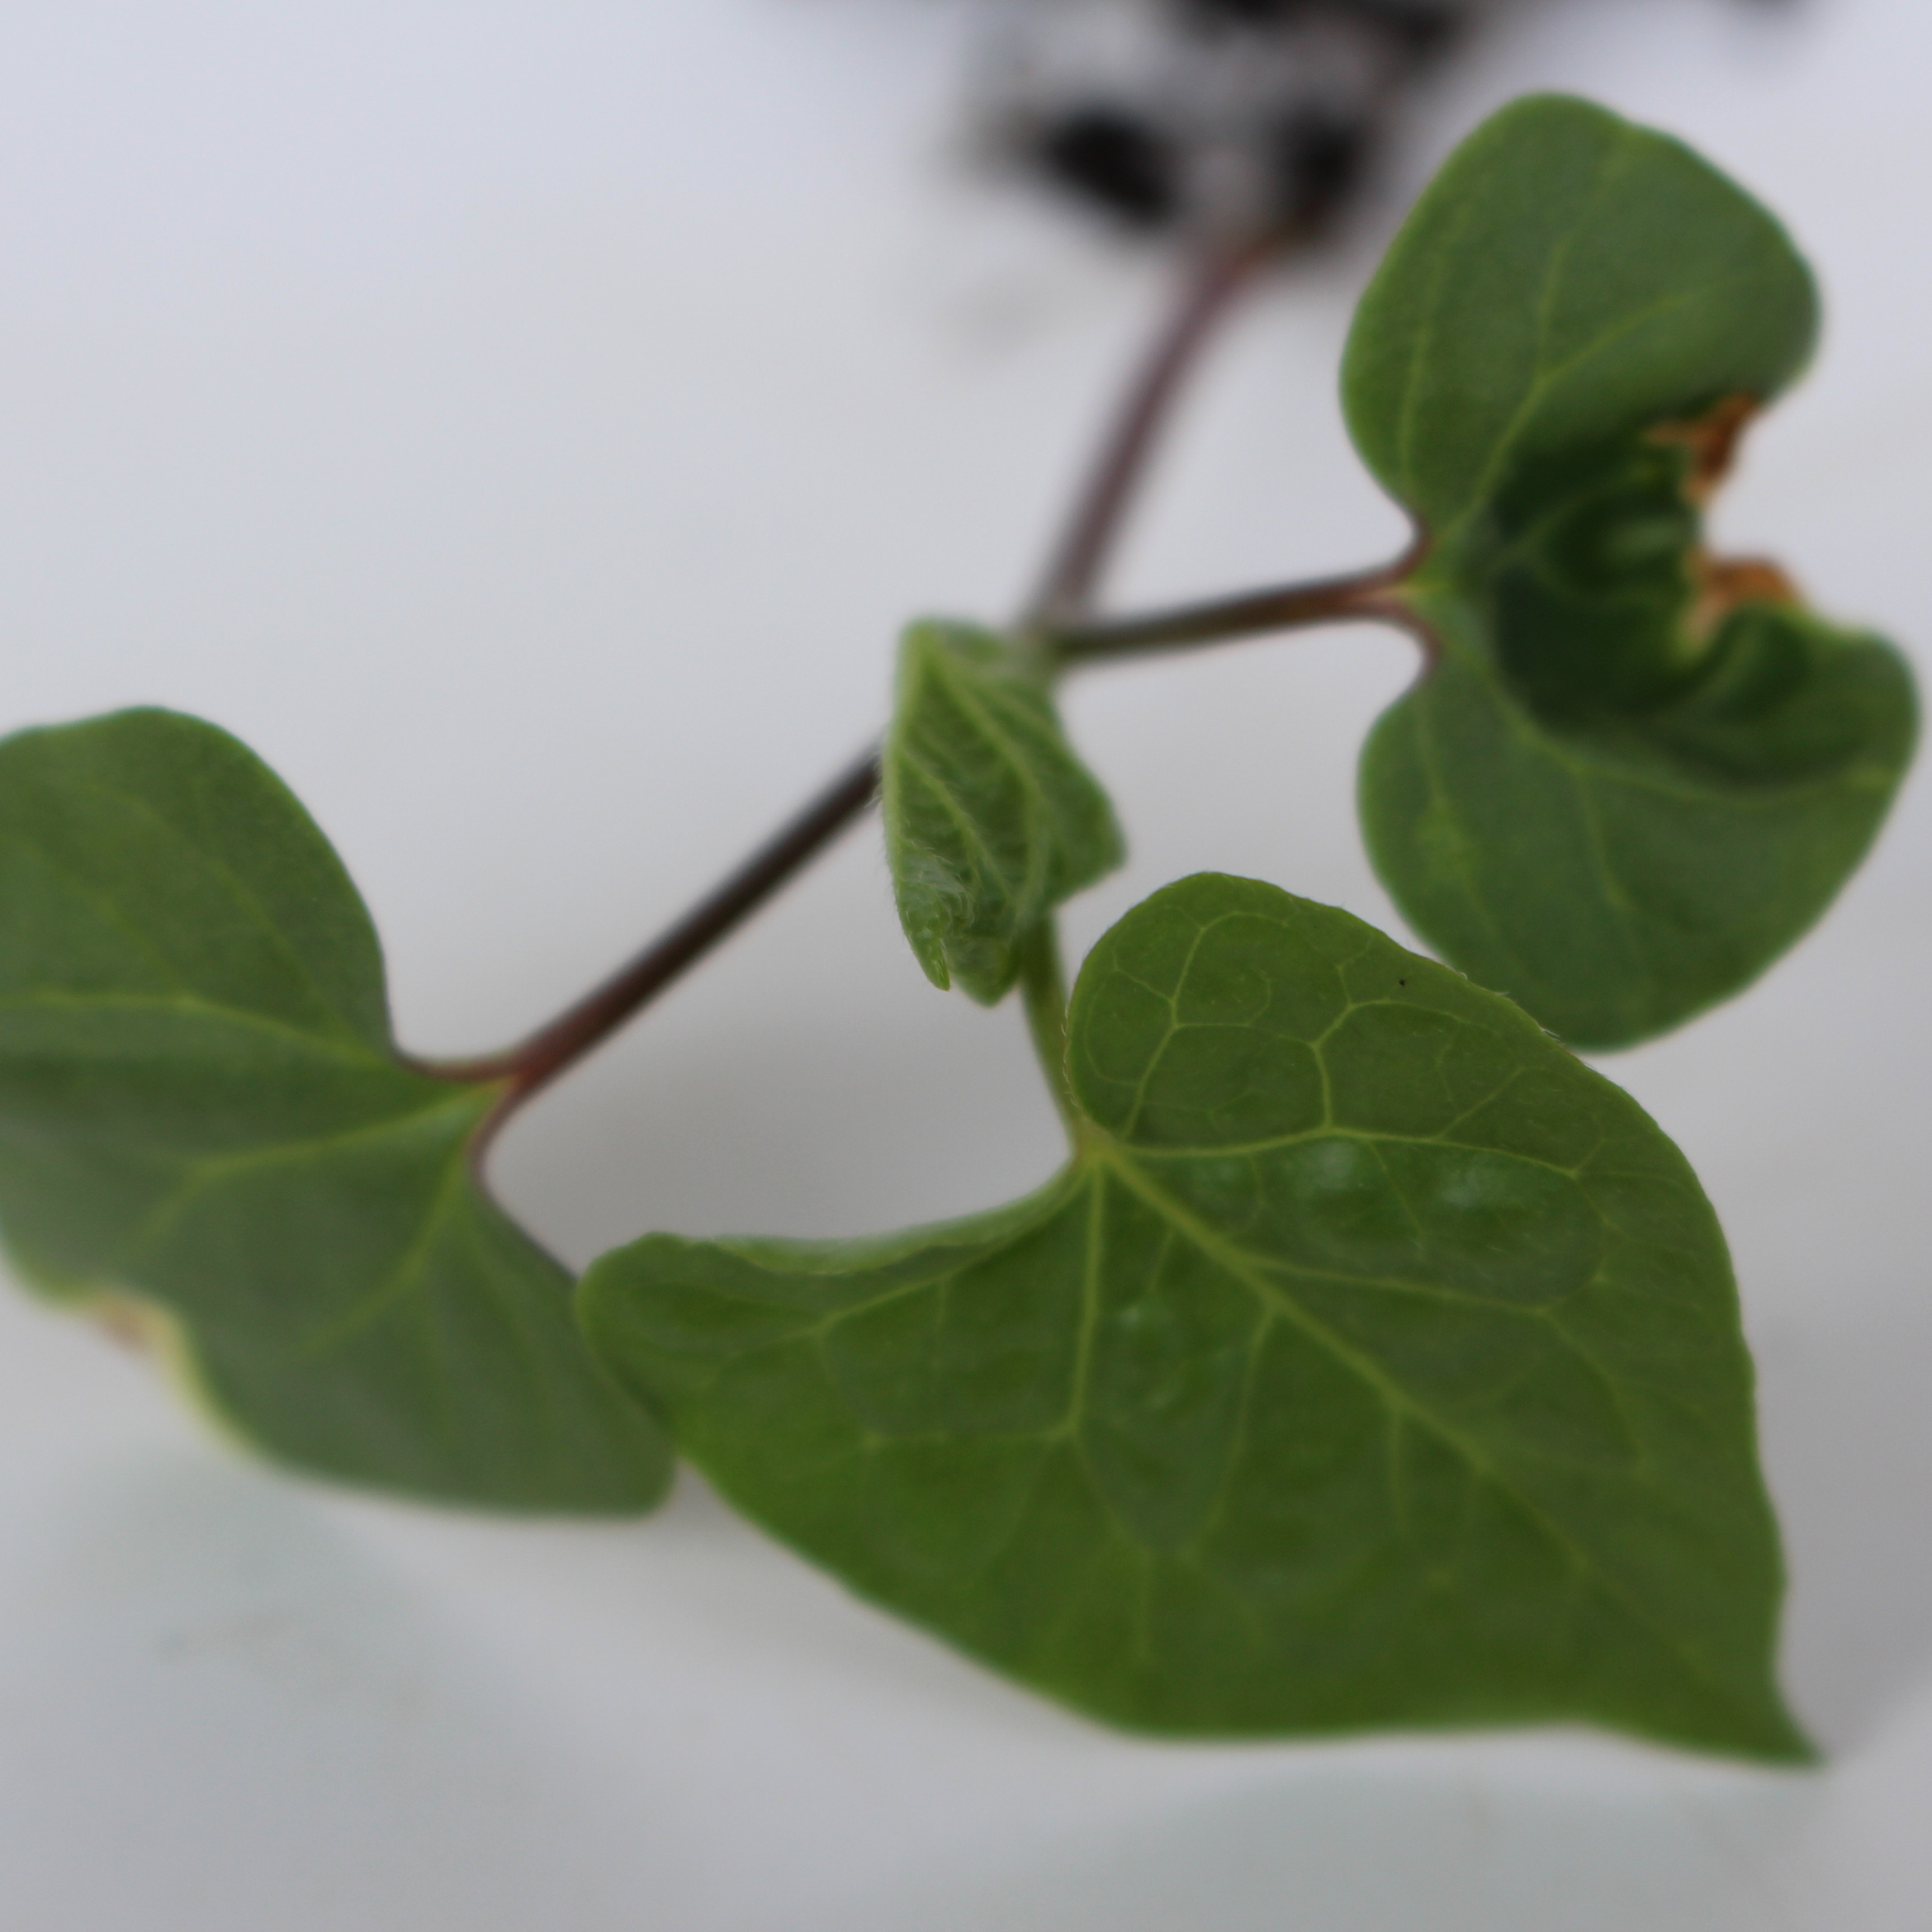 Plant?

Convolvulus arvensis
